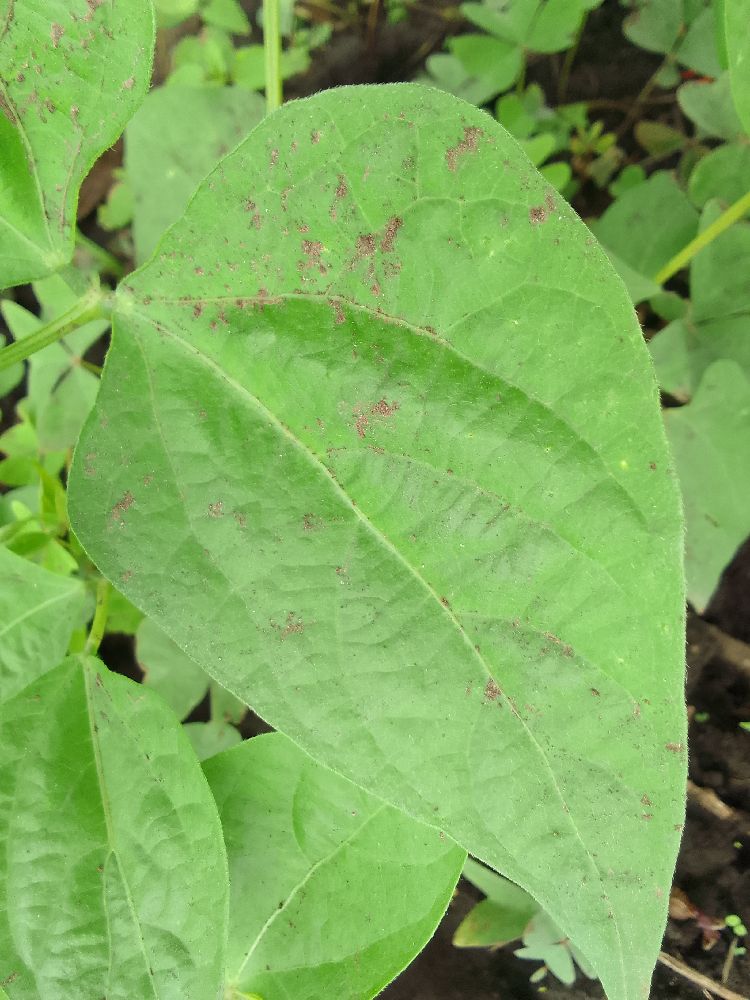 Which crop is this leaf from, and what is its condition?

common bean, healthy
